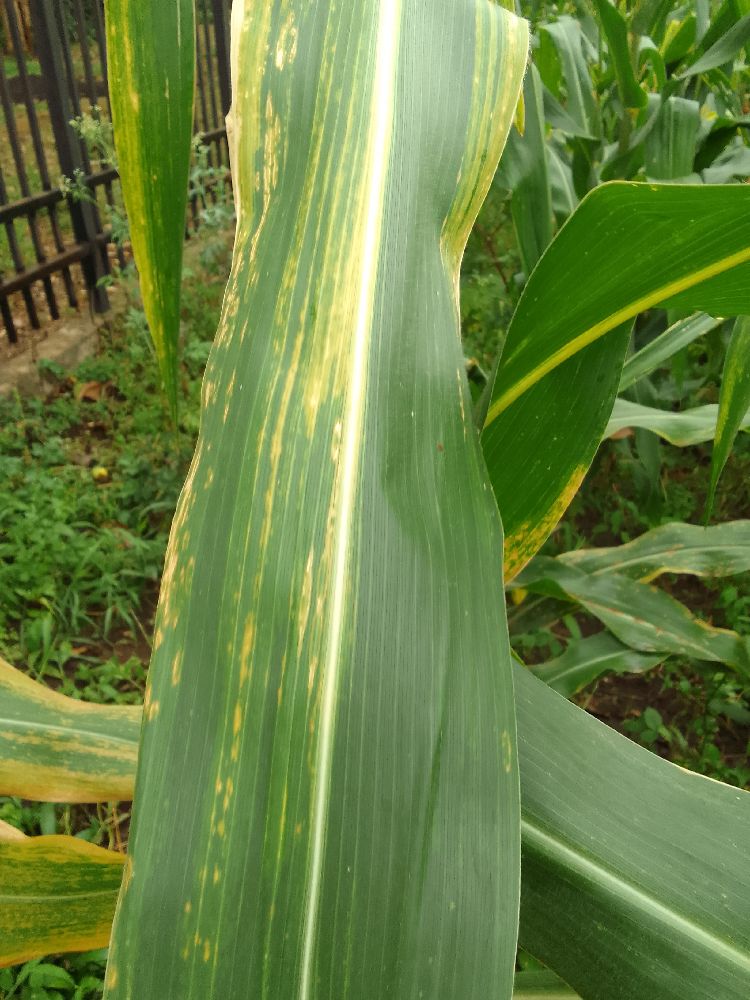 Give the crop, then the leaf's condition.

maize, maize lethal necrosis
